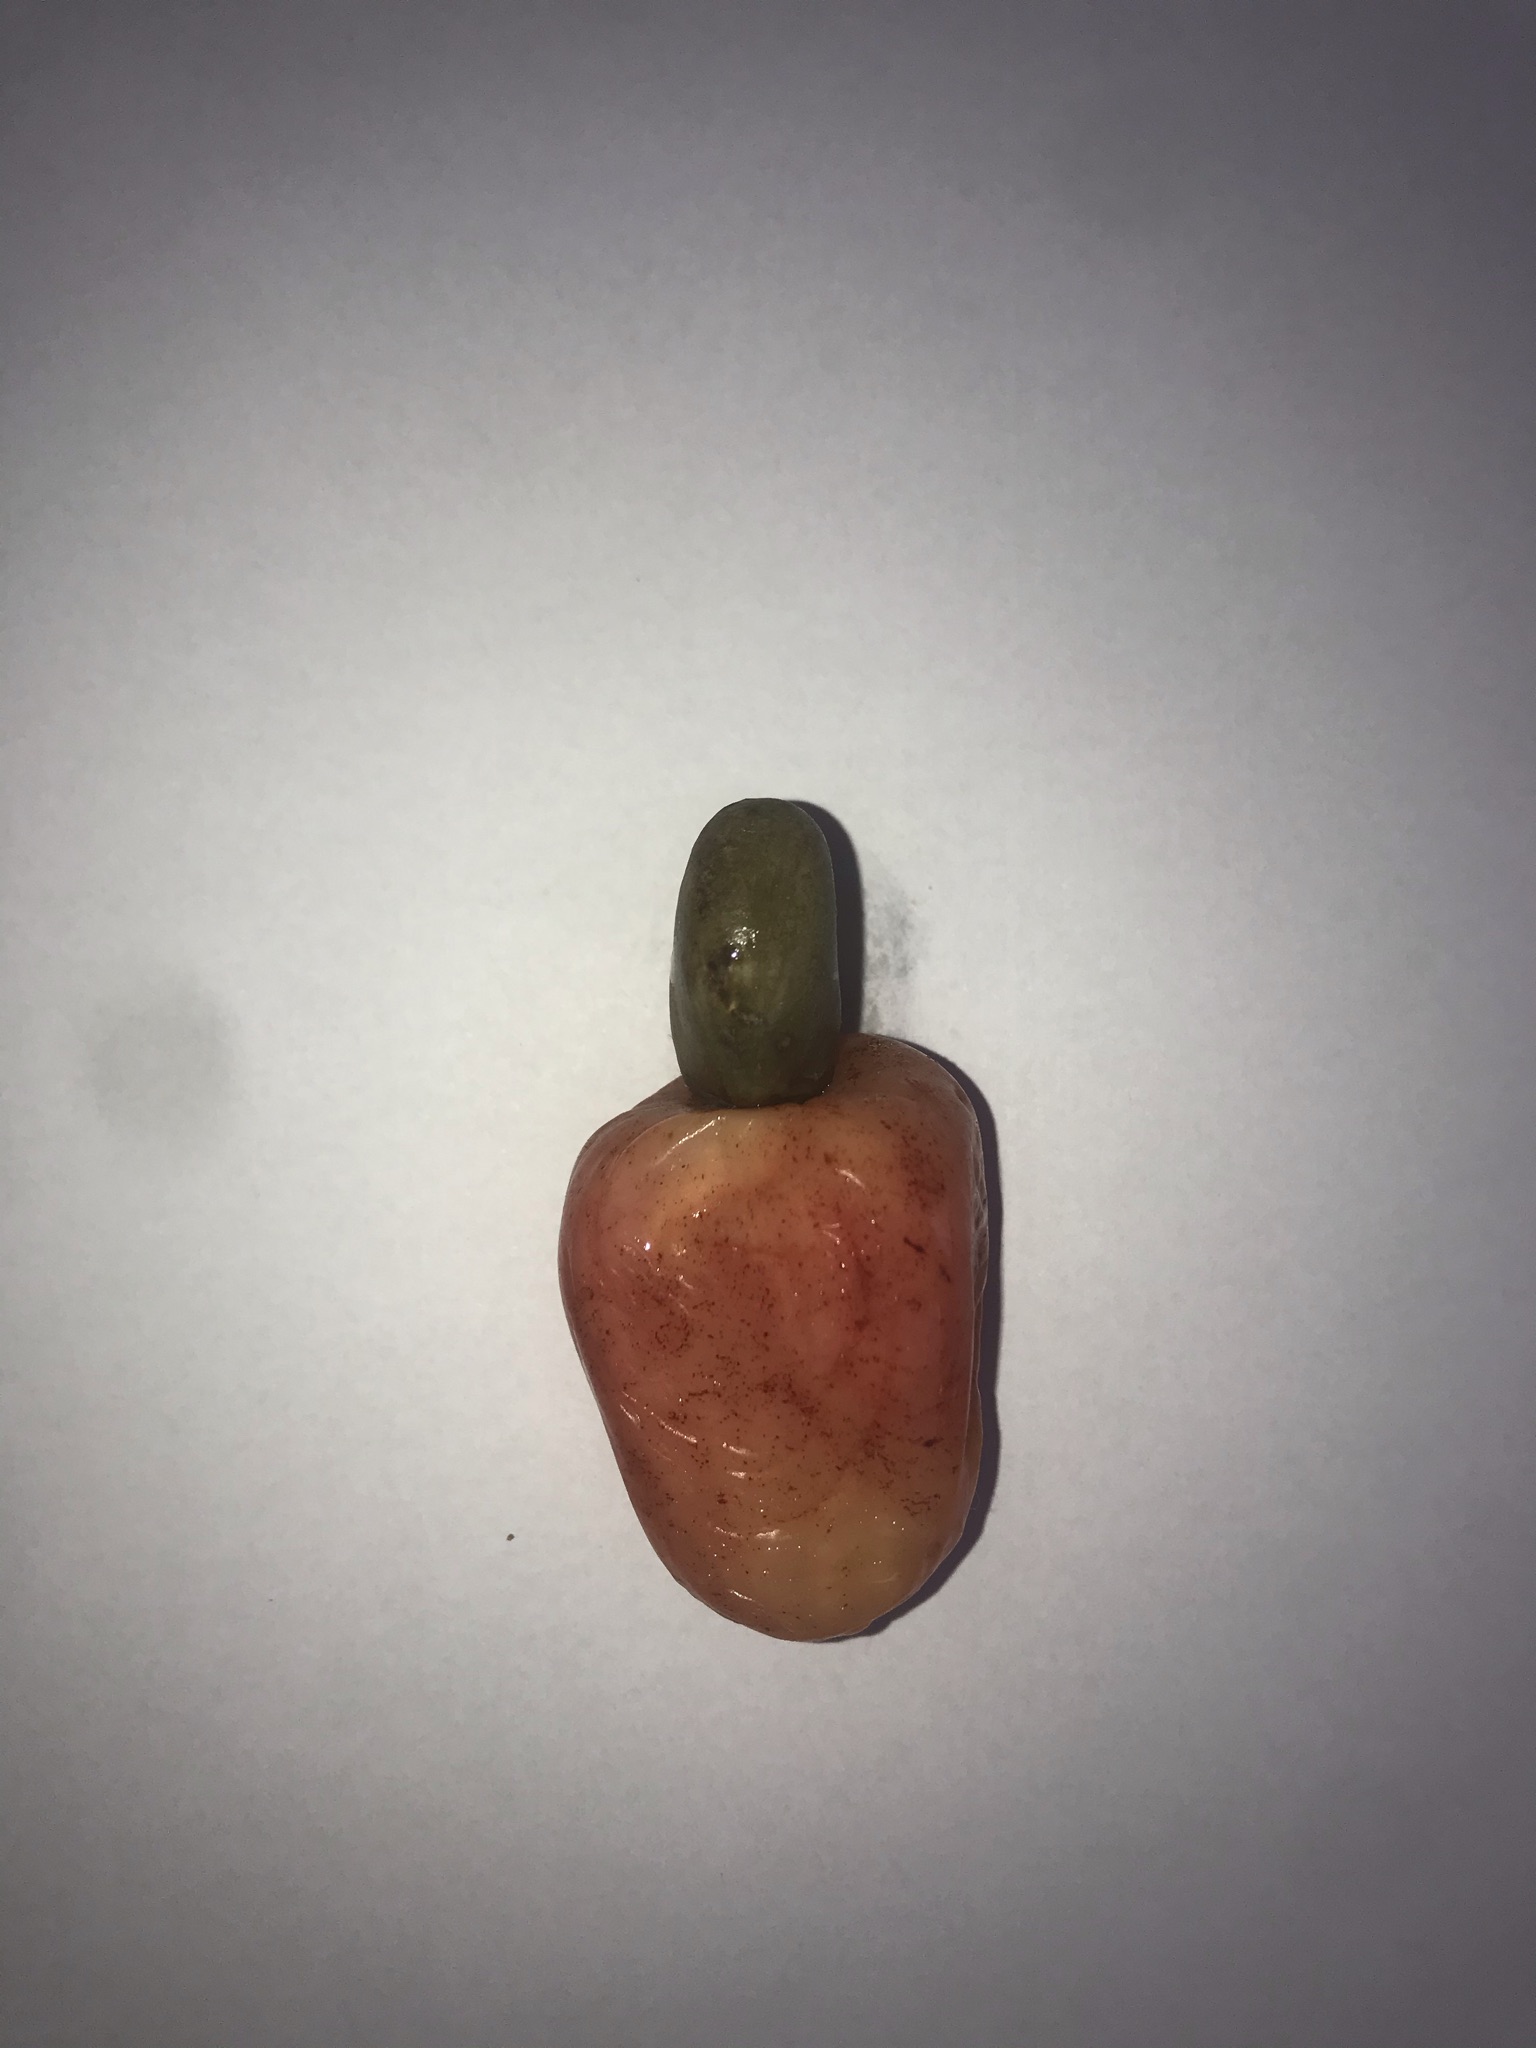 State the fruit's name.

caju vermelho
